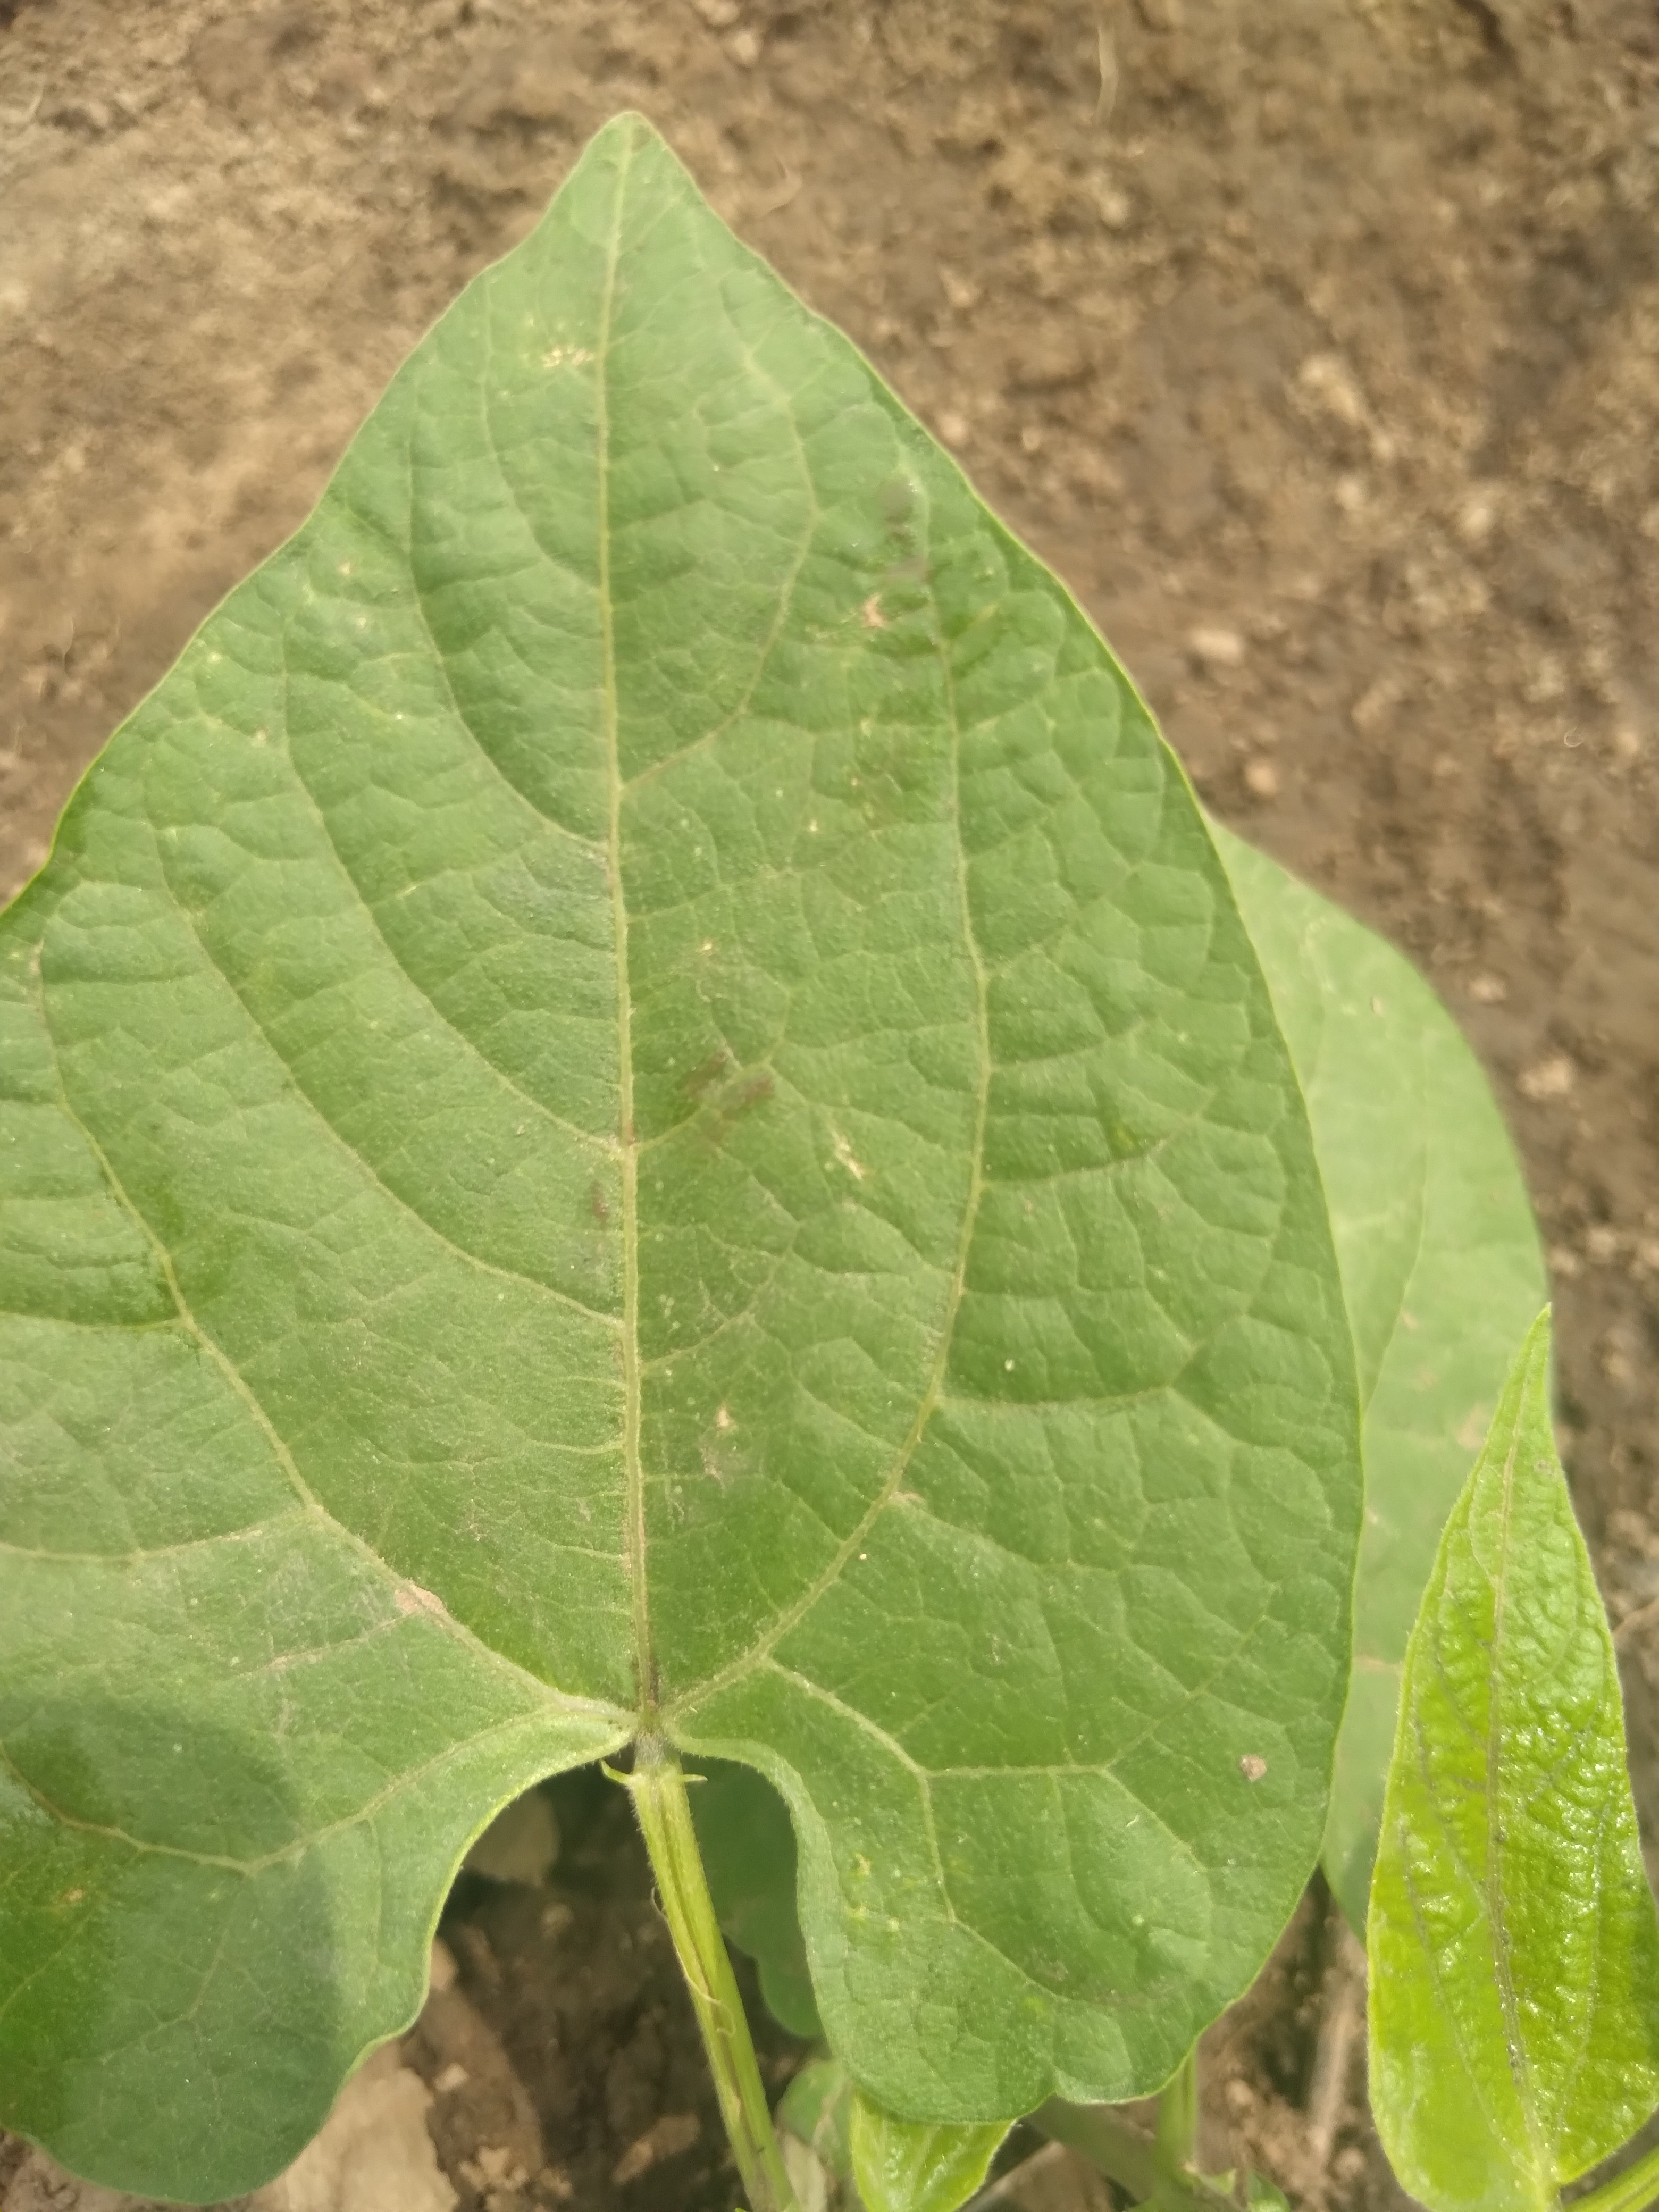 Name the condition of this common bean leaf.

healthy
